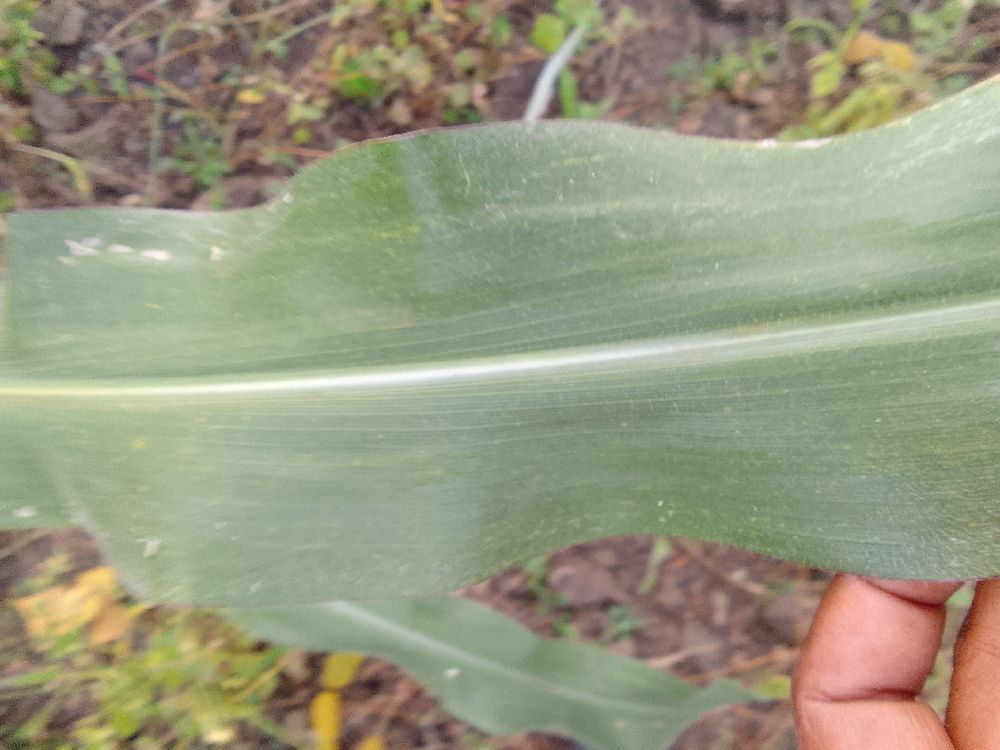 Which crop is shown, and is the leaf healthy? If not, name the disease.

maize, healthy
